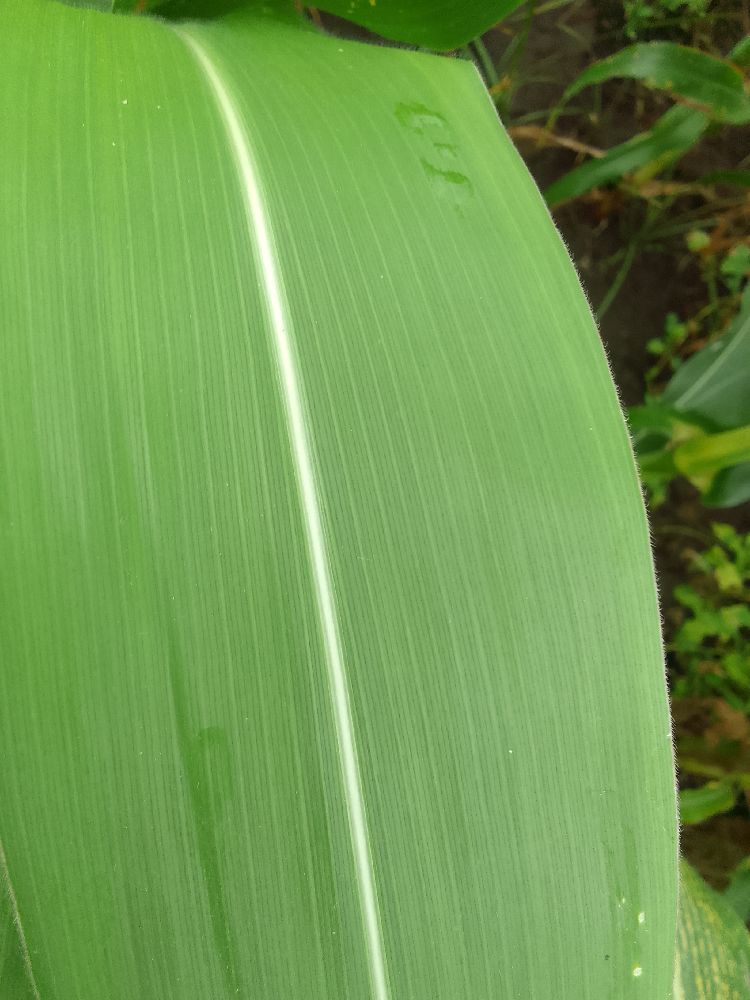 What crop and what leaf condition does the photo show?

maize, healthy
